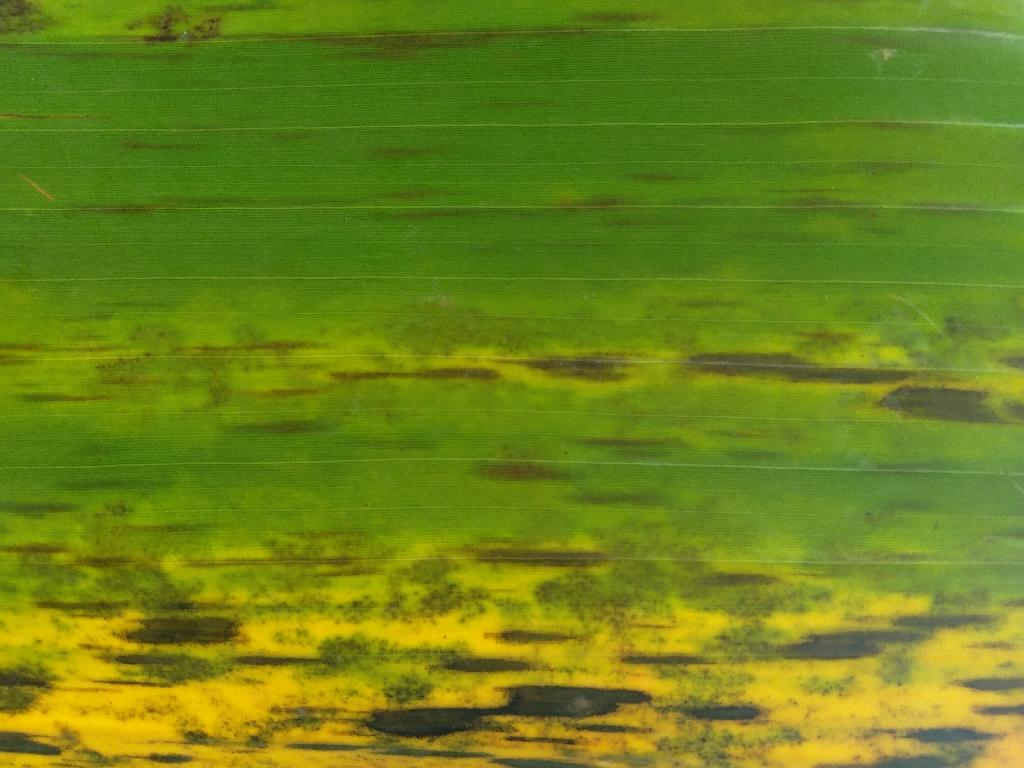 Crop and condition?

banana, black sigatoka
